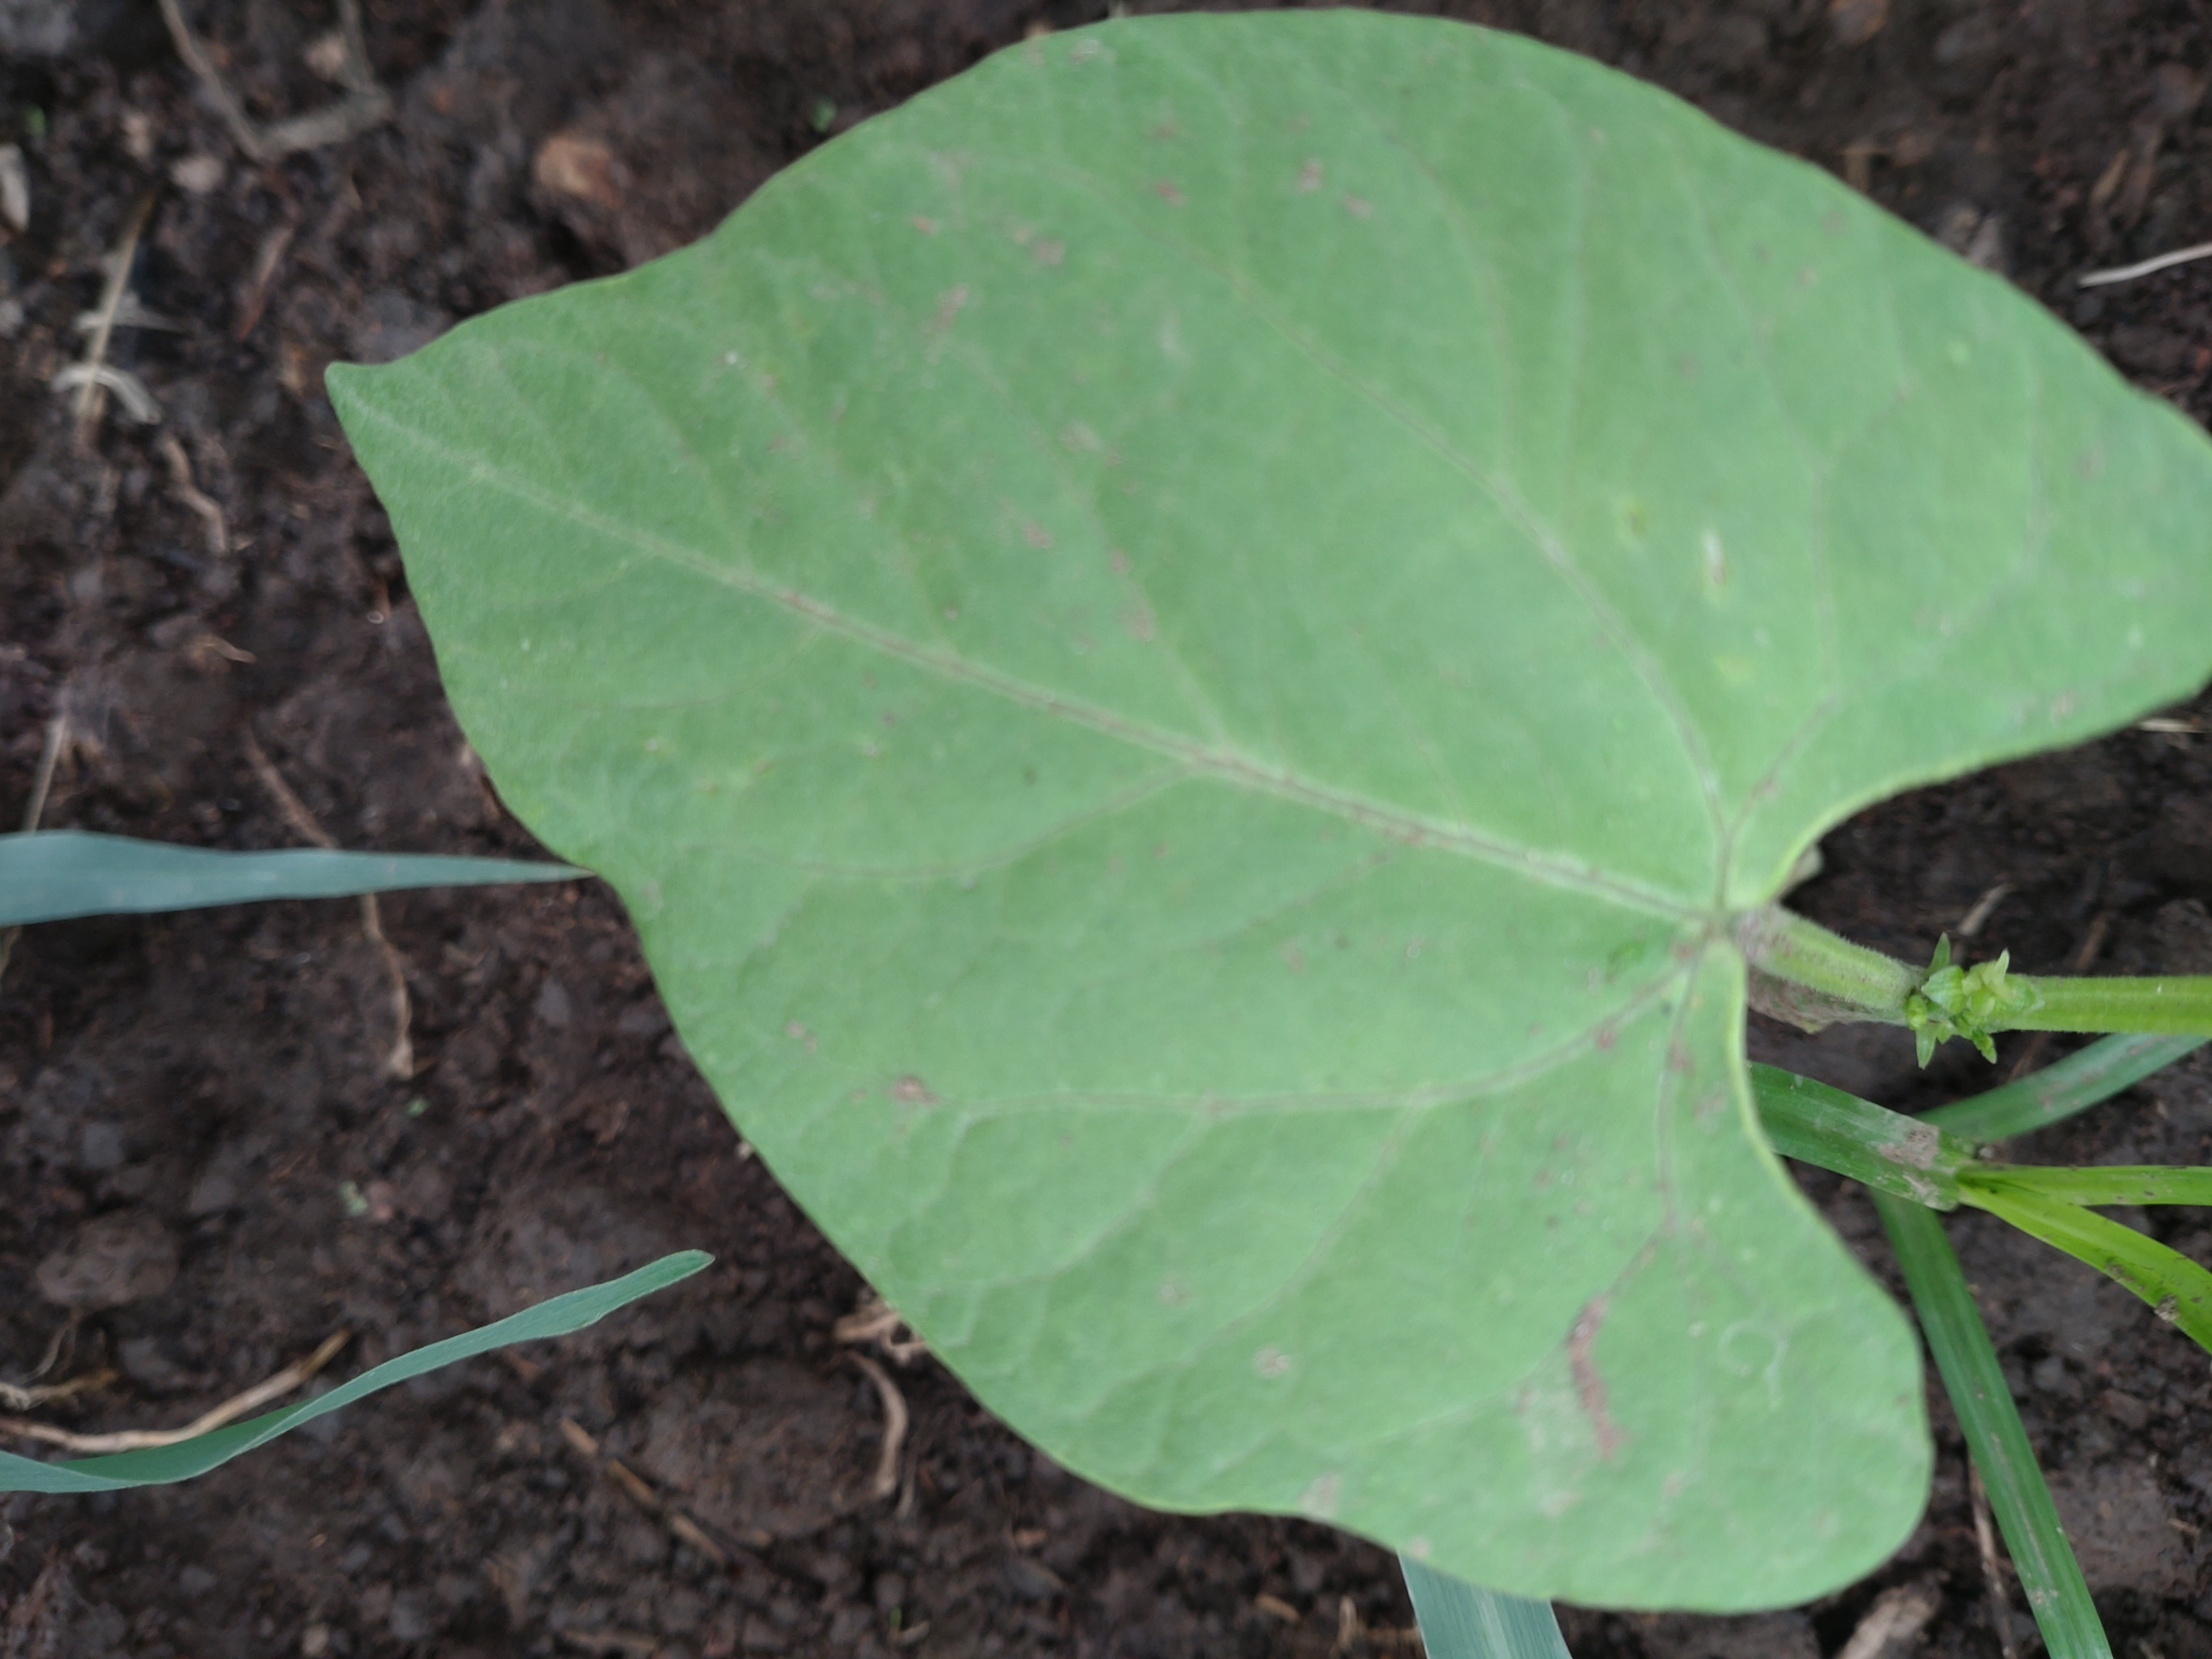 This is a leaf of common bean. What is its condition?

healthy
